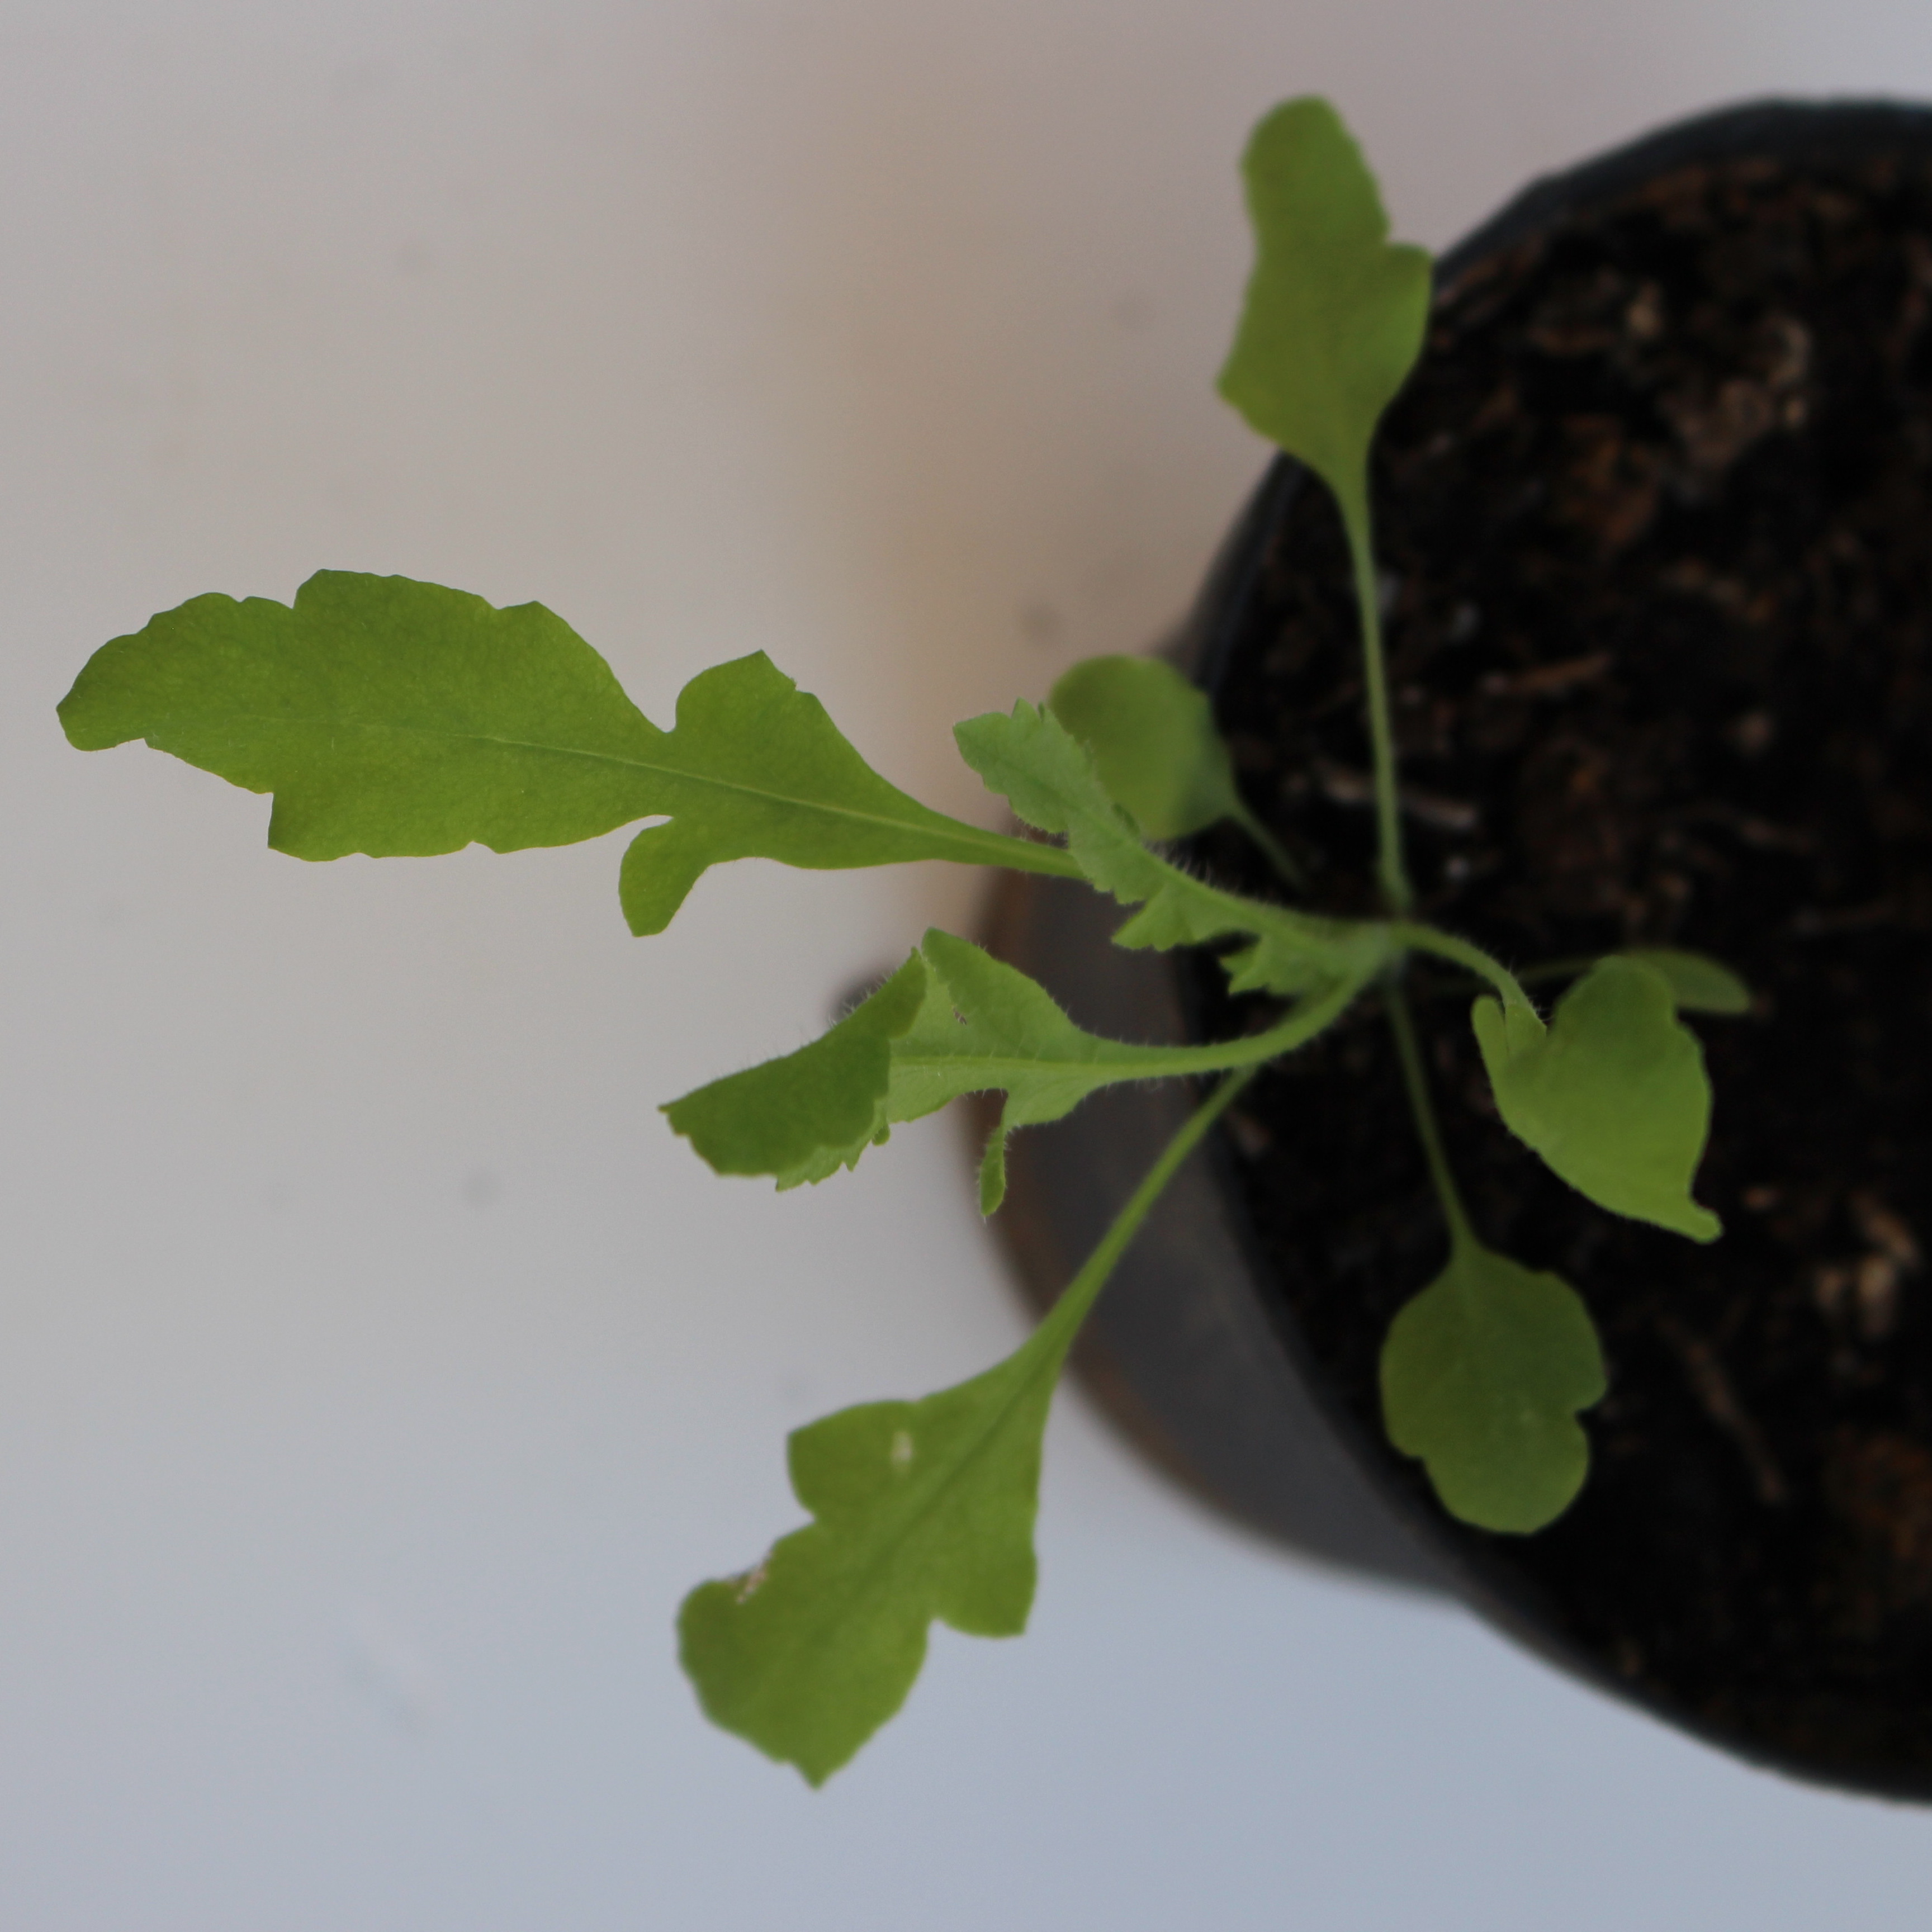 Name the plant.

Papaver rhoeas
